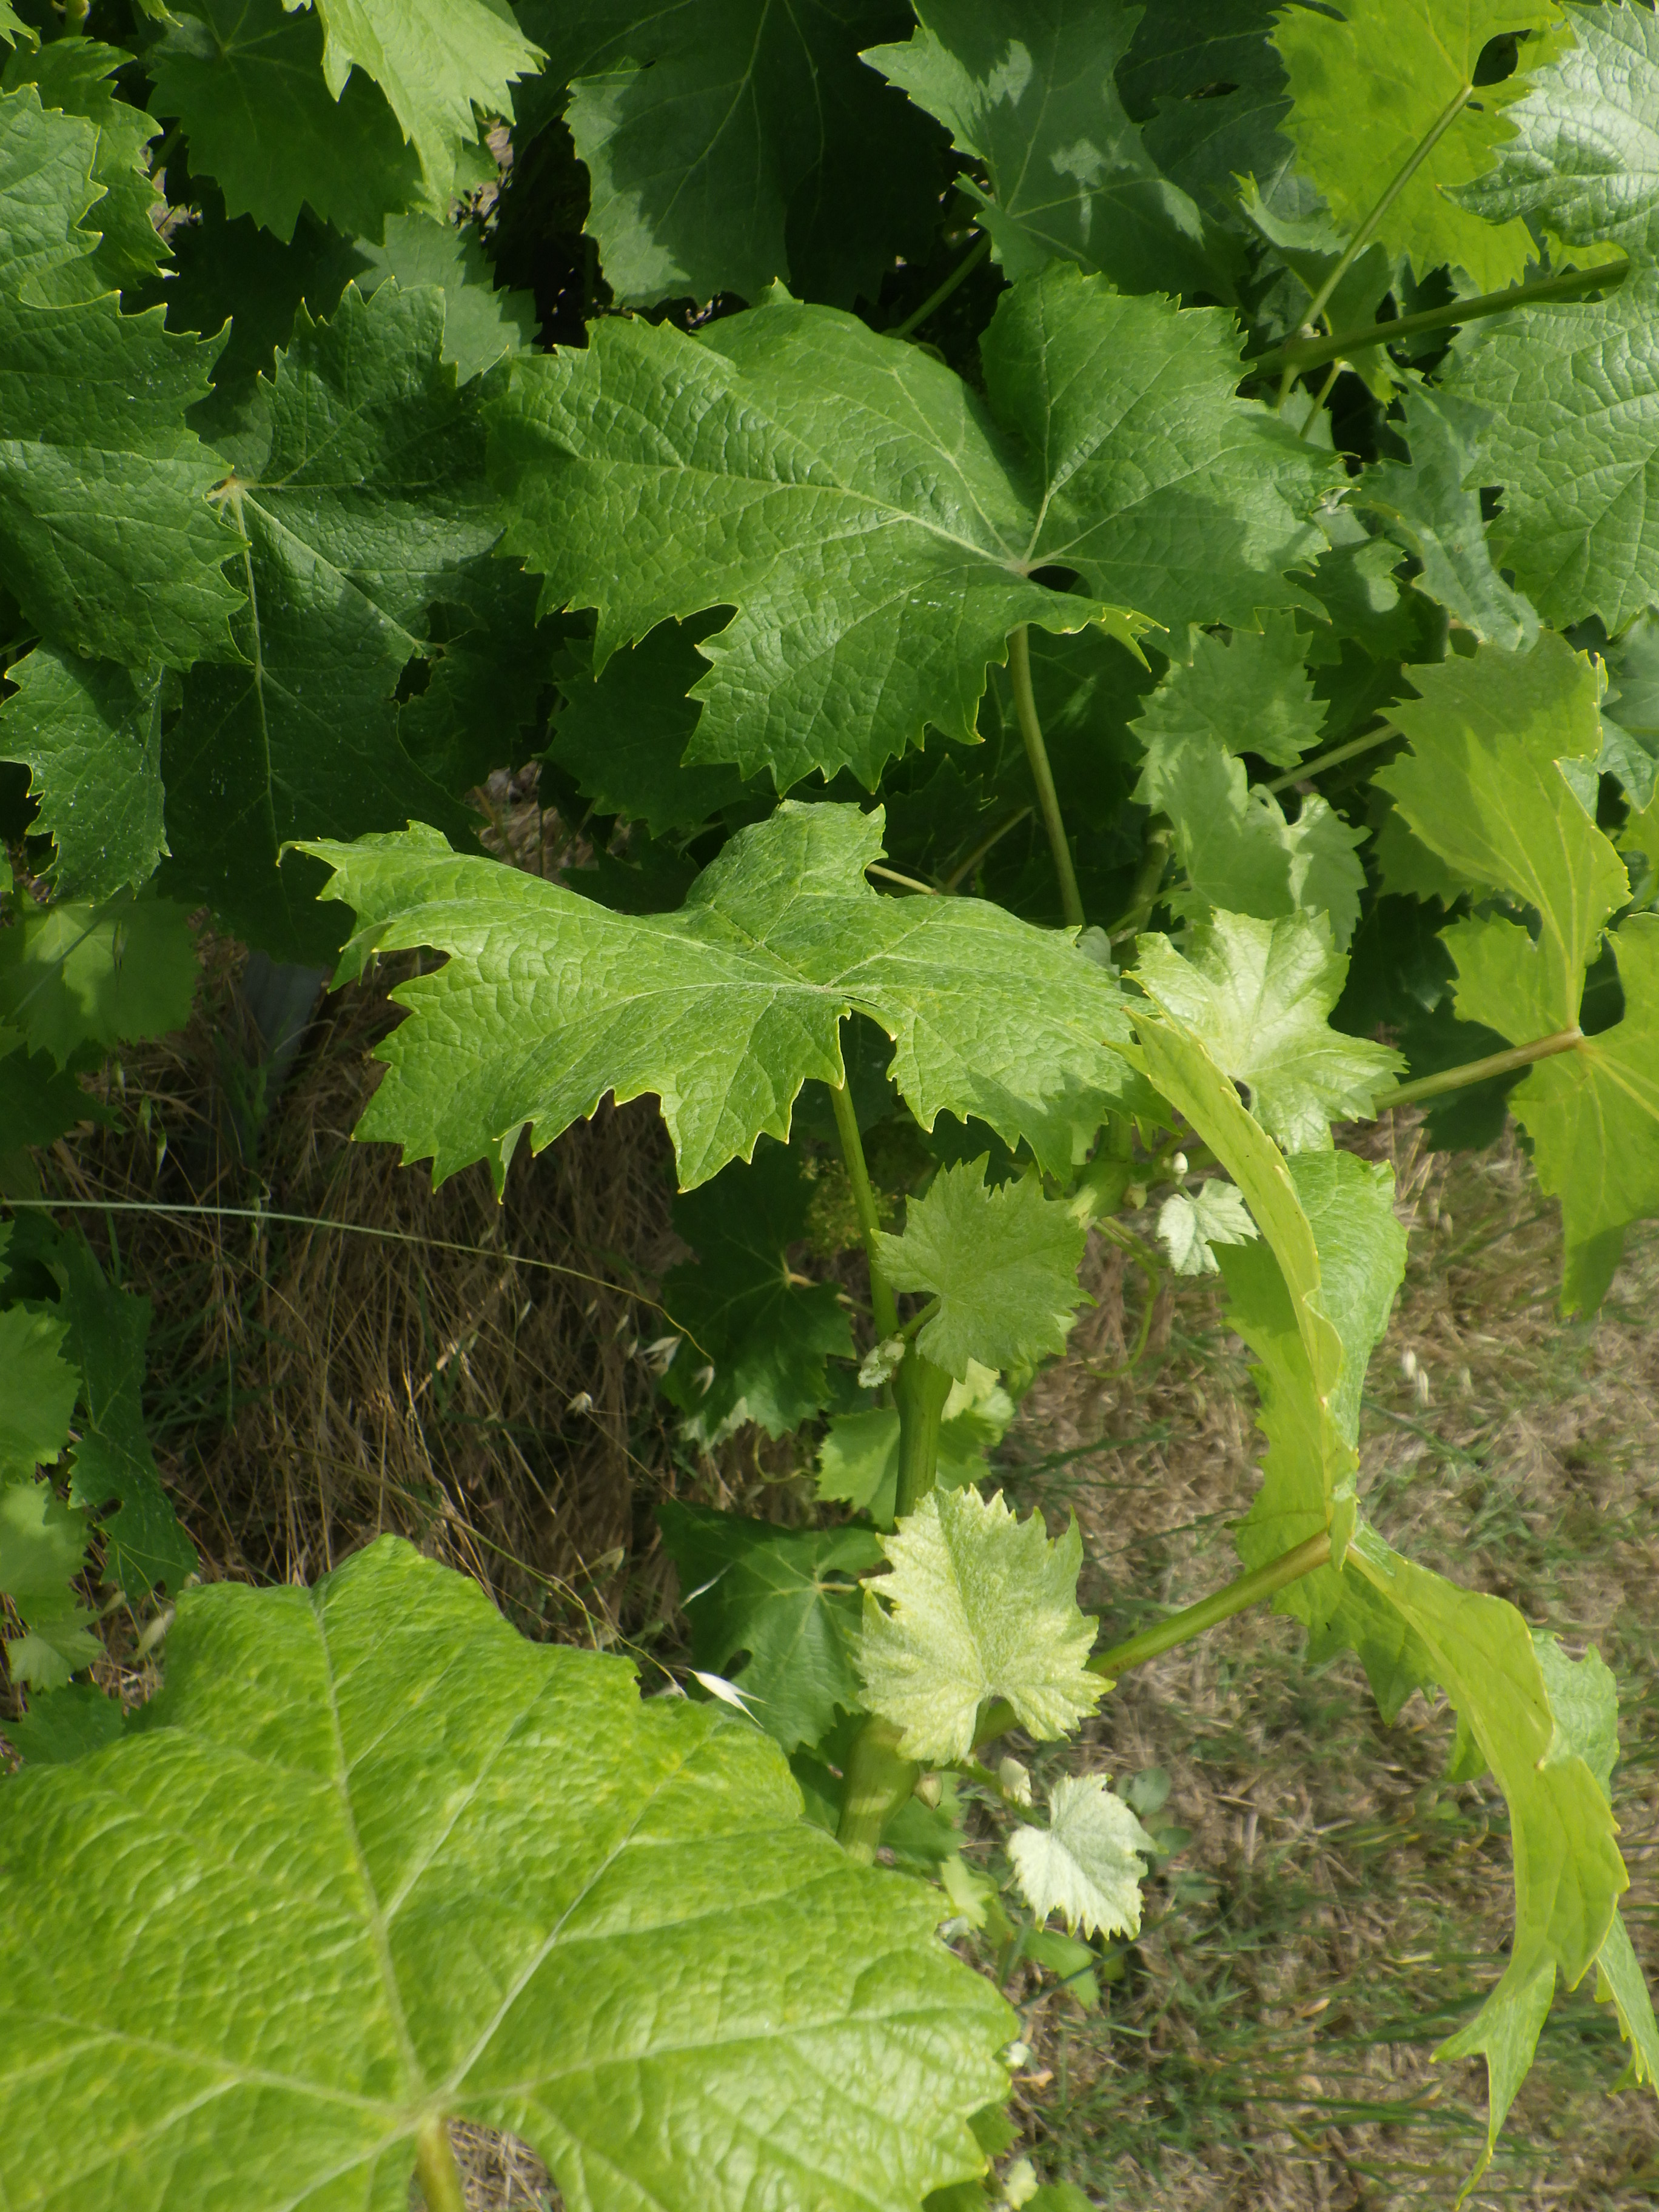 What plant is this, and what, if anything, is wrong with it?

grapevine, healthy
